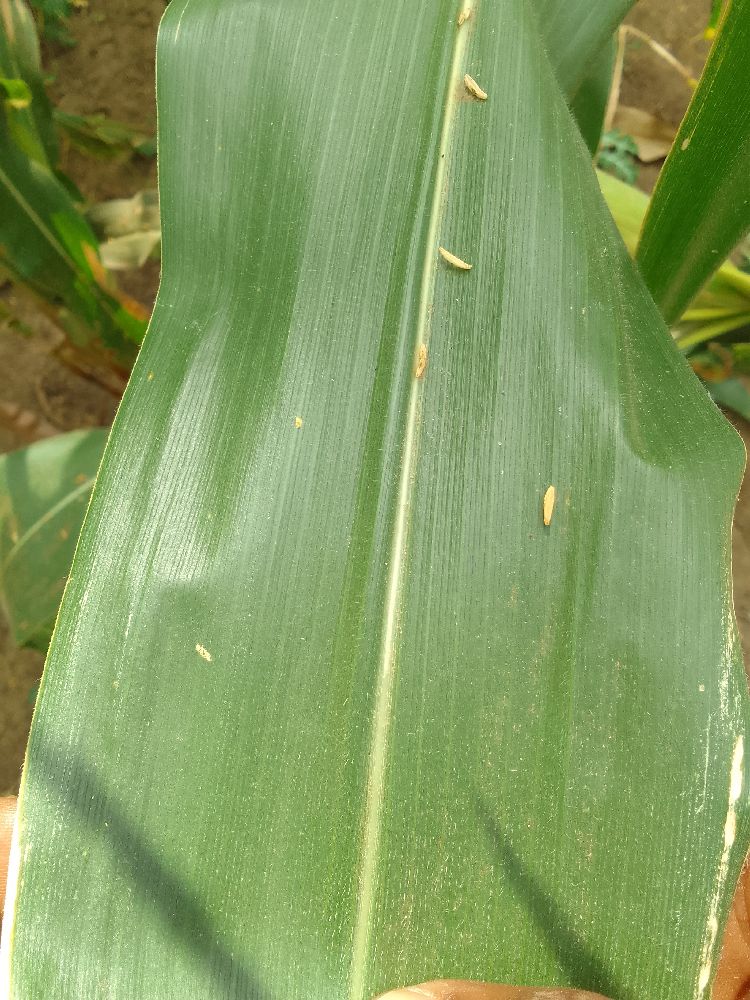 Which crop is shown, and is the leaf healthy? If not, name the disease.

maize, healthy
